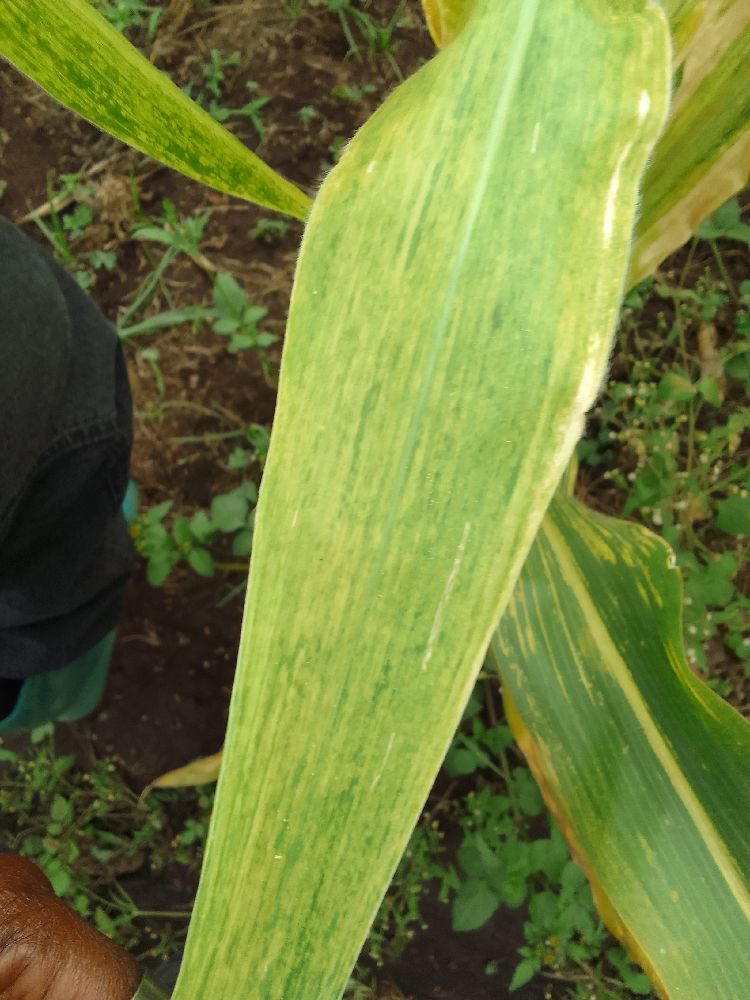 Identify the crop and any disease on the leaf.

maize, maize lethal necrosis
